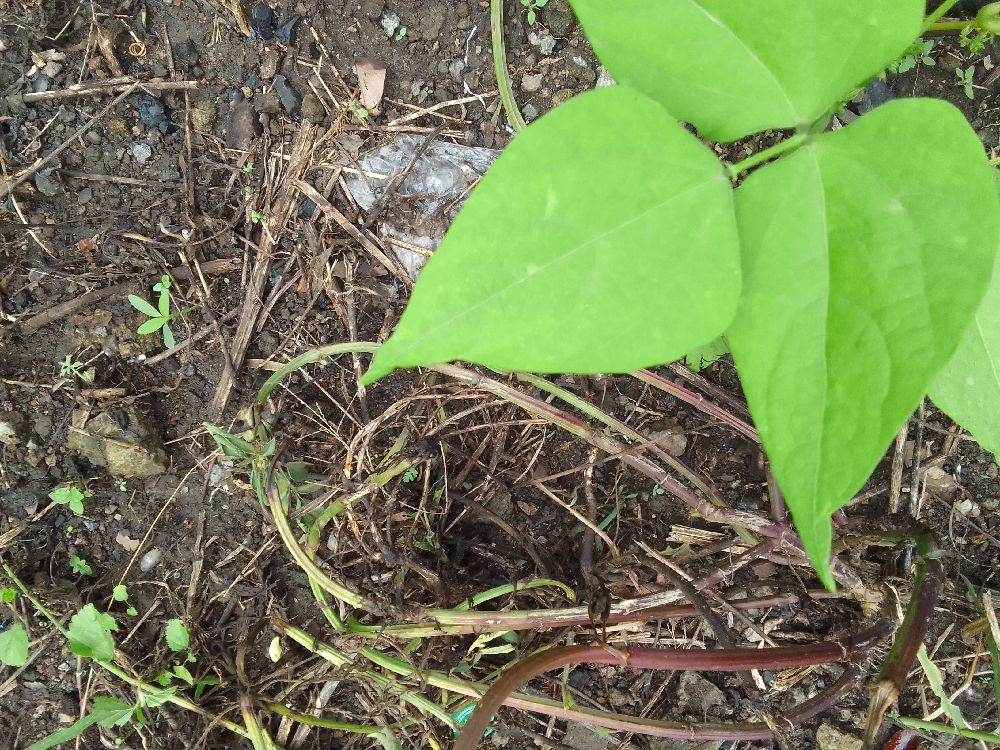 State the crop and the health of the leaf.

common bean, healthy
